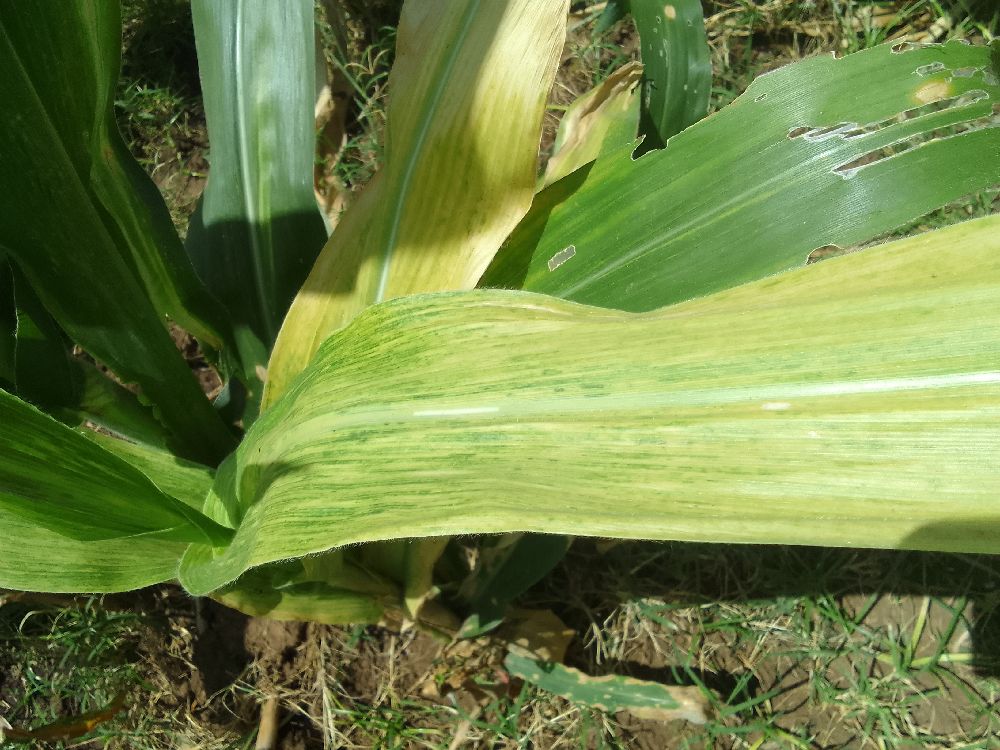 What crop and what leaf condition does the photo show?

maize, maize lethal necrosis
